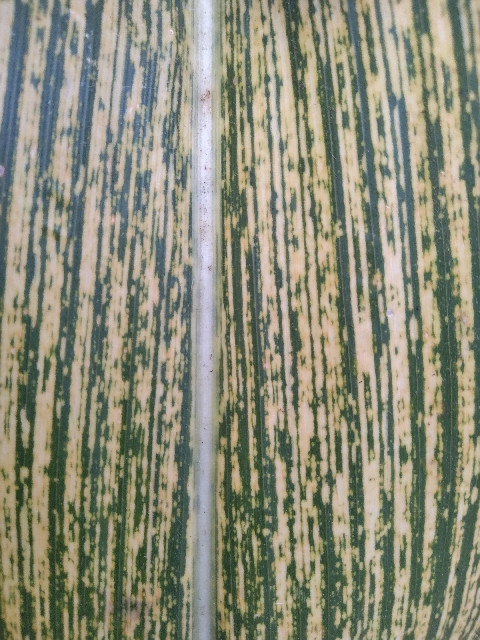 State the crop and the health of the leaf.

maize, maize streak virus
